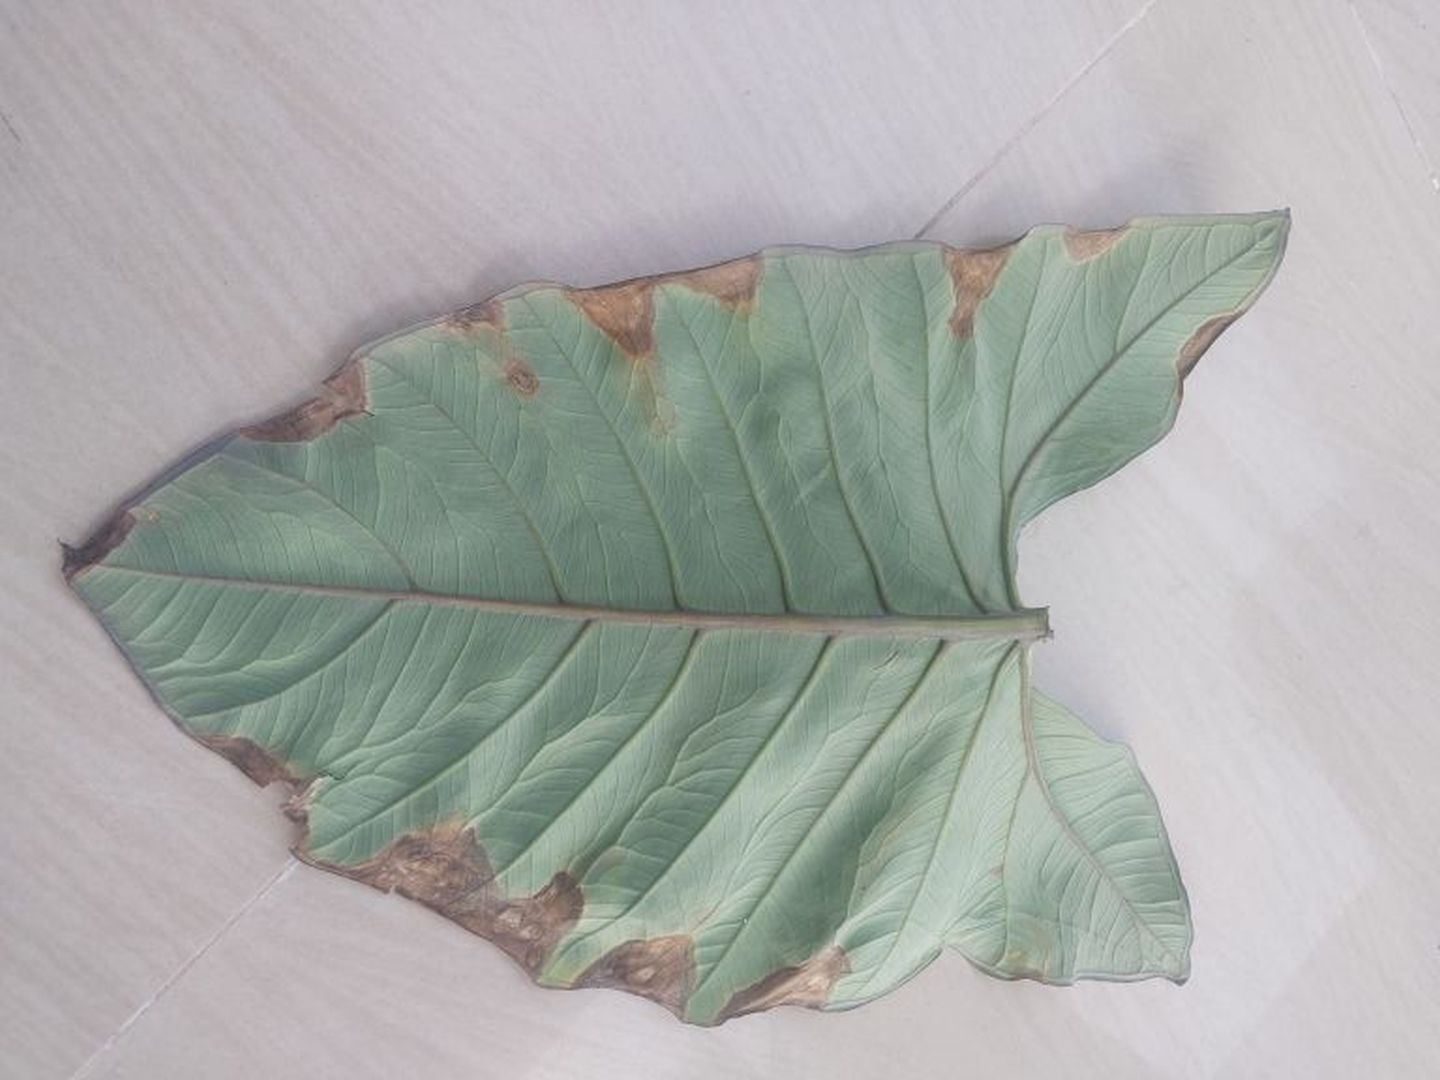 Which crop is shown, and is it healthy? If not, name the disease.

taro, leaf blight
